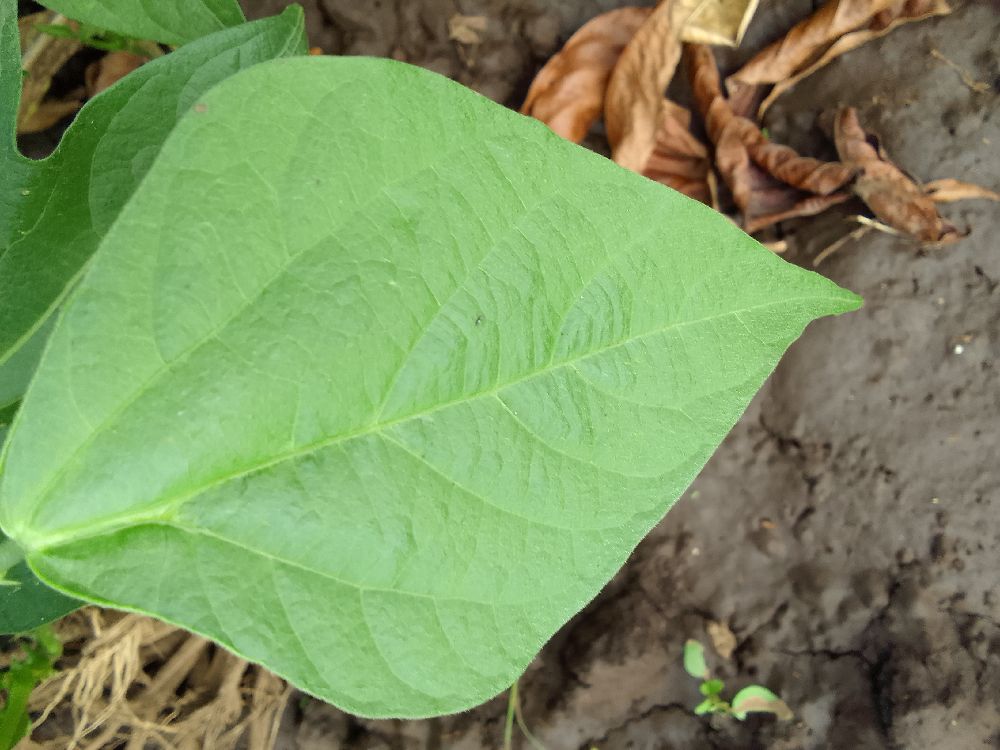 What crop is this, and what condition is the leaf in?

common bean, healthy
